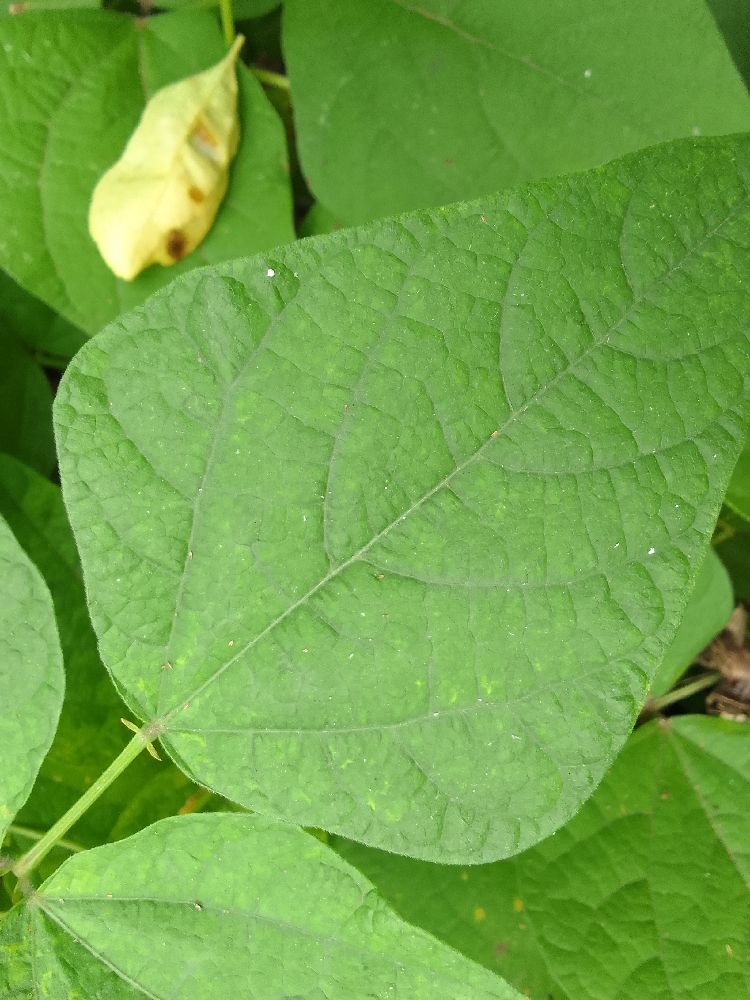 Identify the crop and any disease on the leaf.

common bean, healthy
